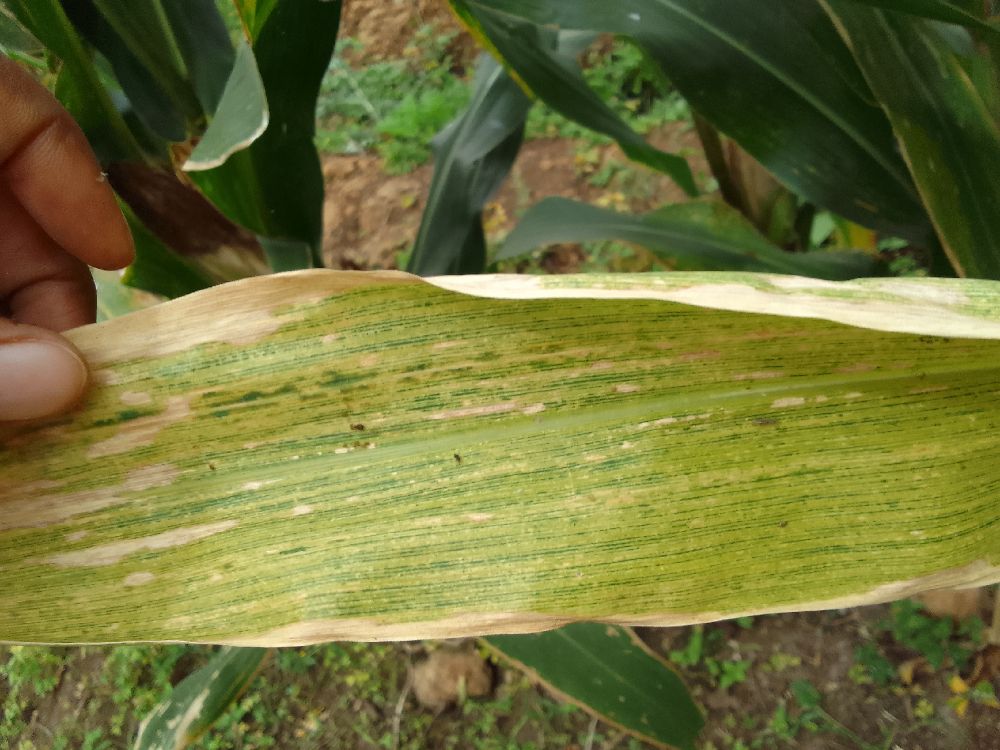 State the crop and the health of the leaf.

maize, maize lethal necrosis
